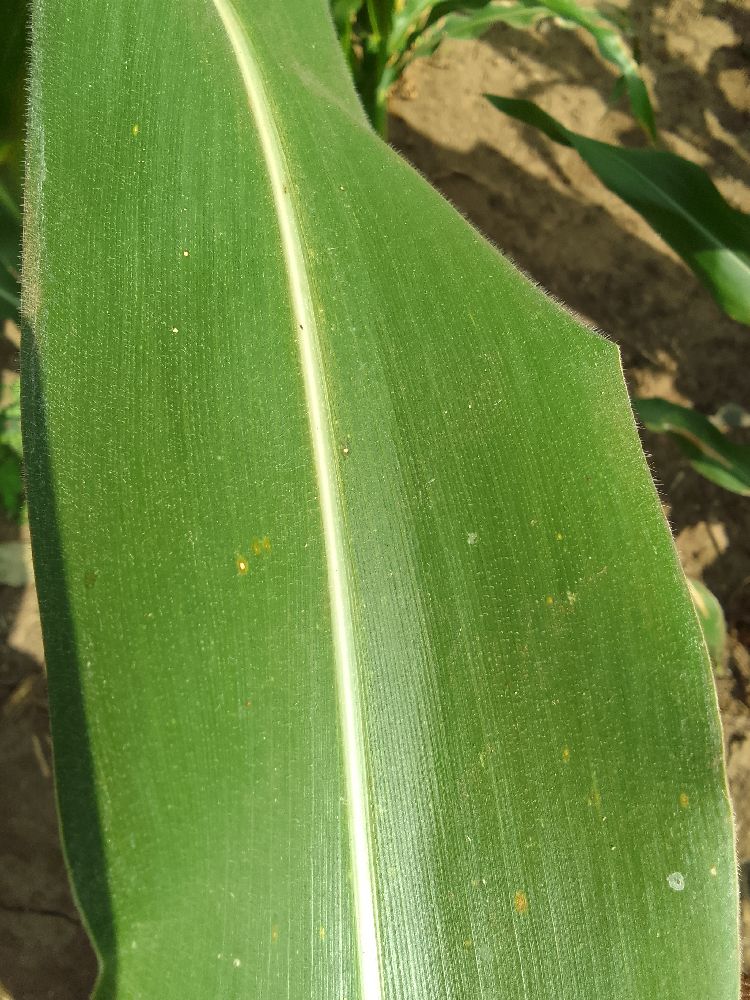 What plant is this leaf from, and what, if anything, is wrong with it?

maize, healthy
